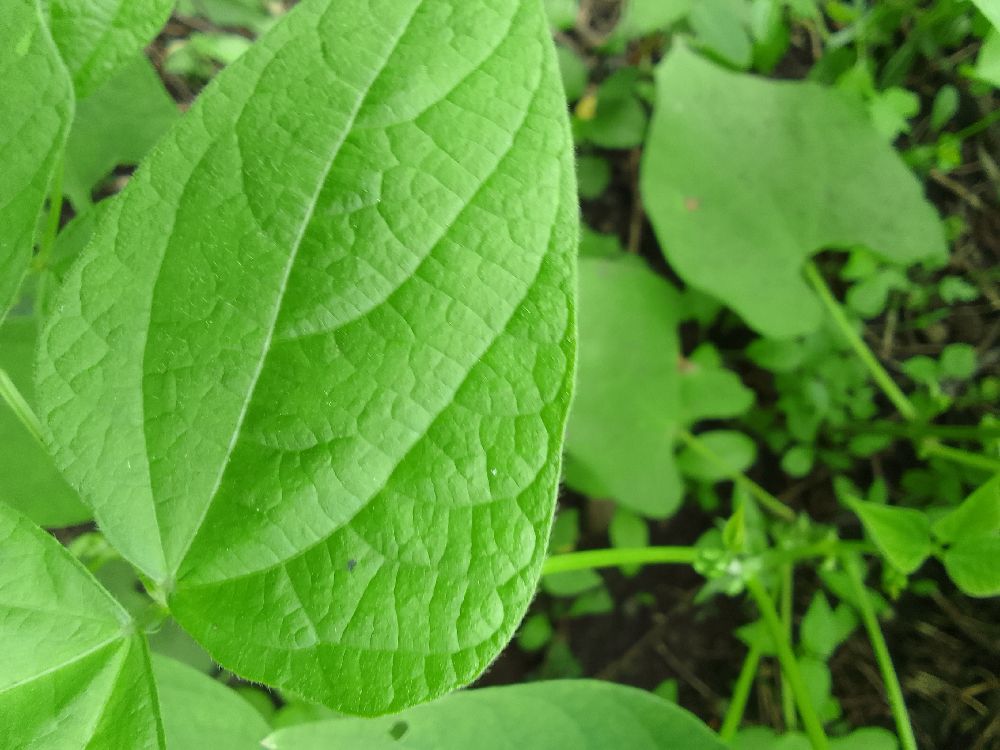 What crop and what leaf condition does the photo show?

common bean, healthy
